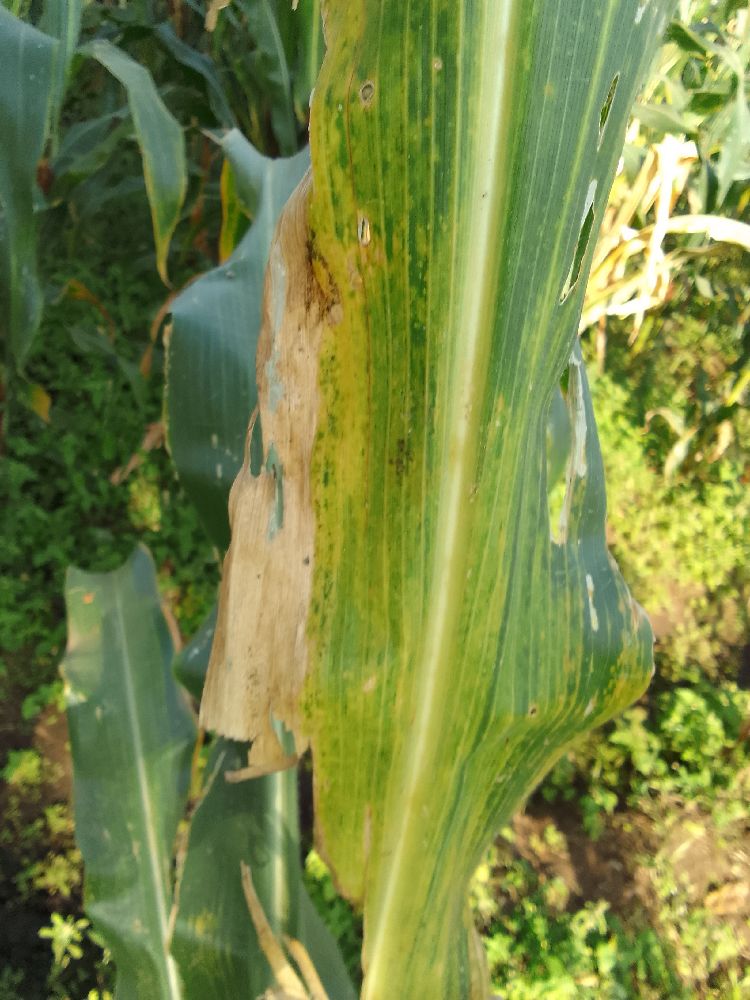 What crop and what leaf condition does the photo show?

maize, maize lethal necrosis
